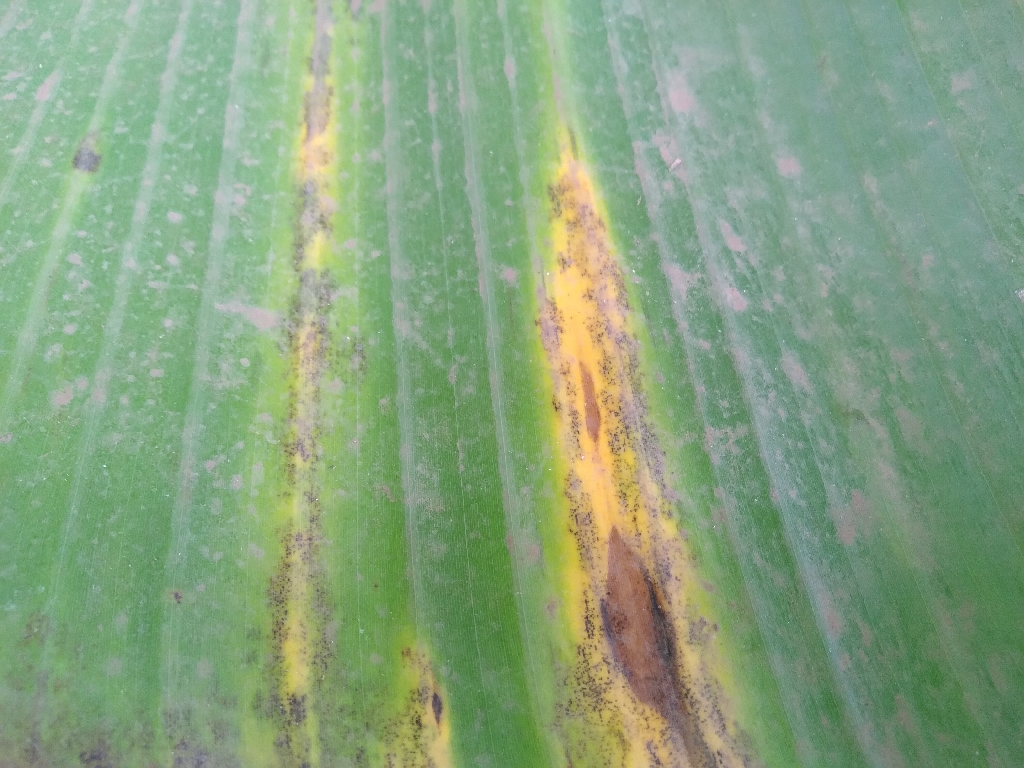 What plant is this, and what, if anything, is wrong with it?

banana, black sigatoka
